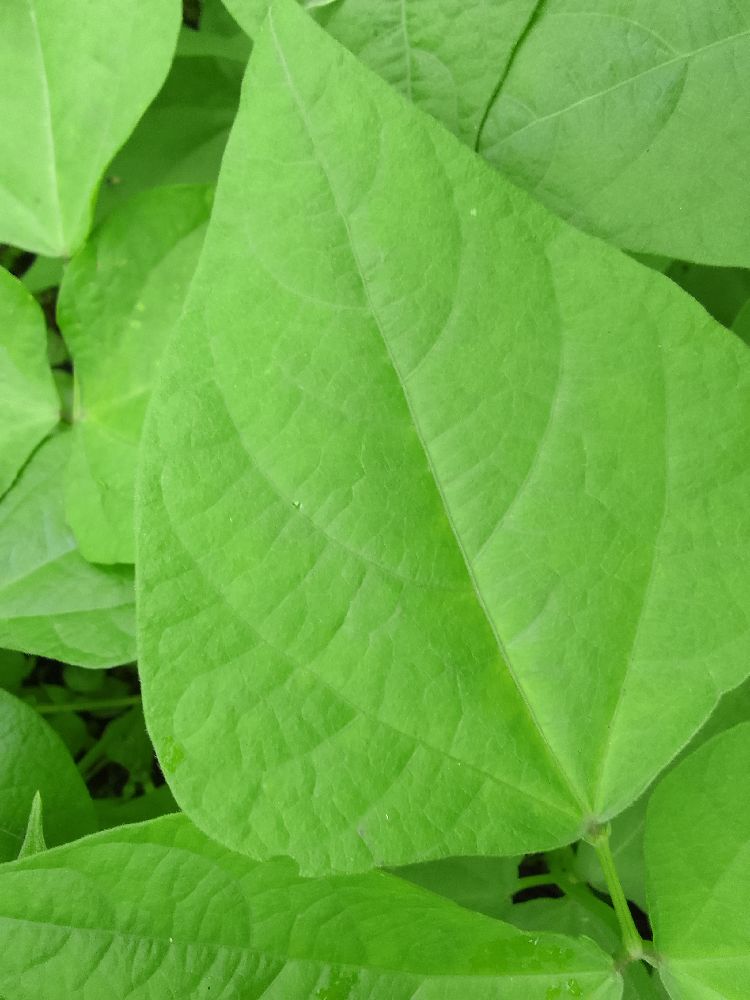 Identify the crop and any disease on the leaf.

common bean, healthy
